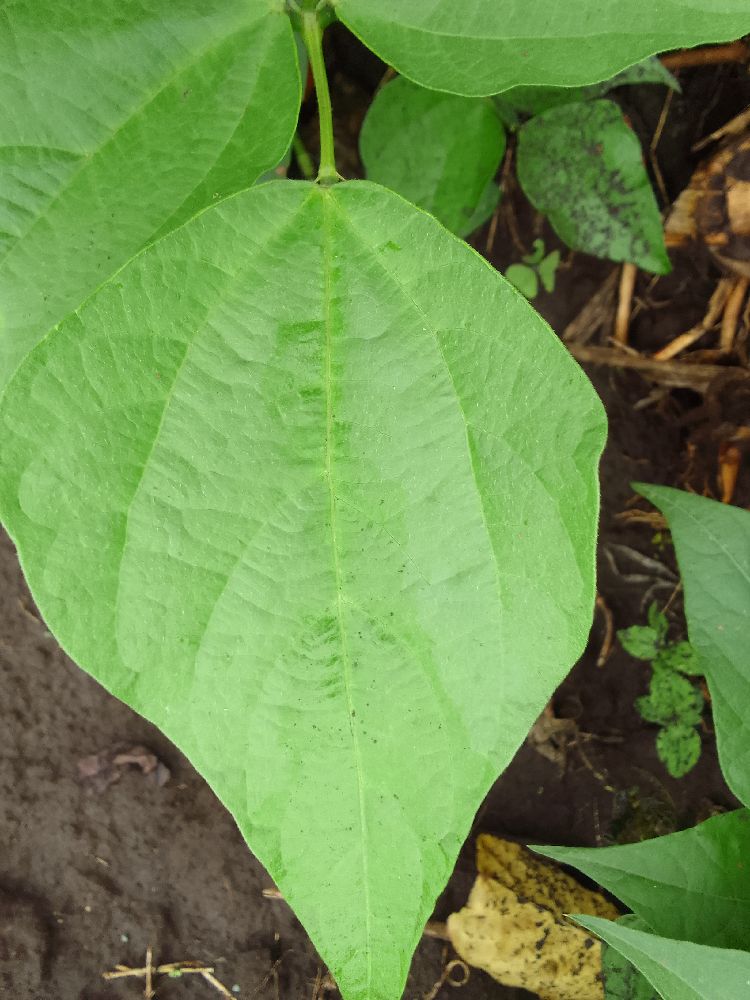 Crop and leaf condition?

common bean, healthy
